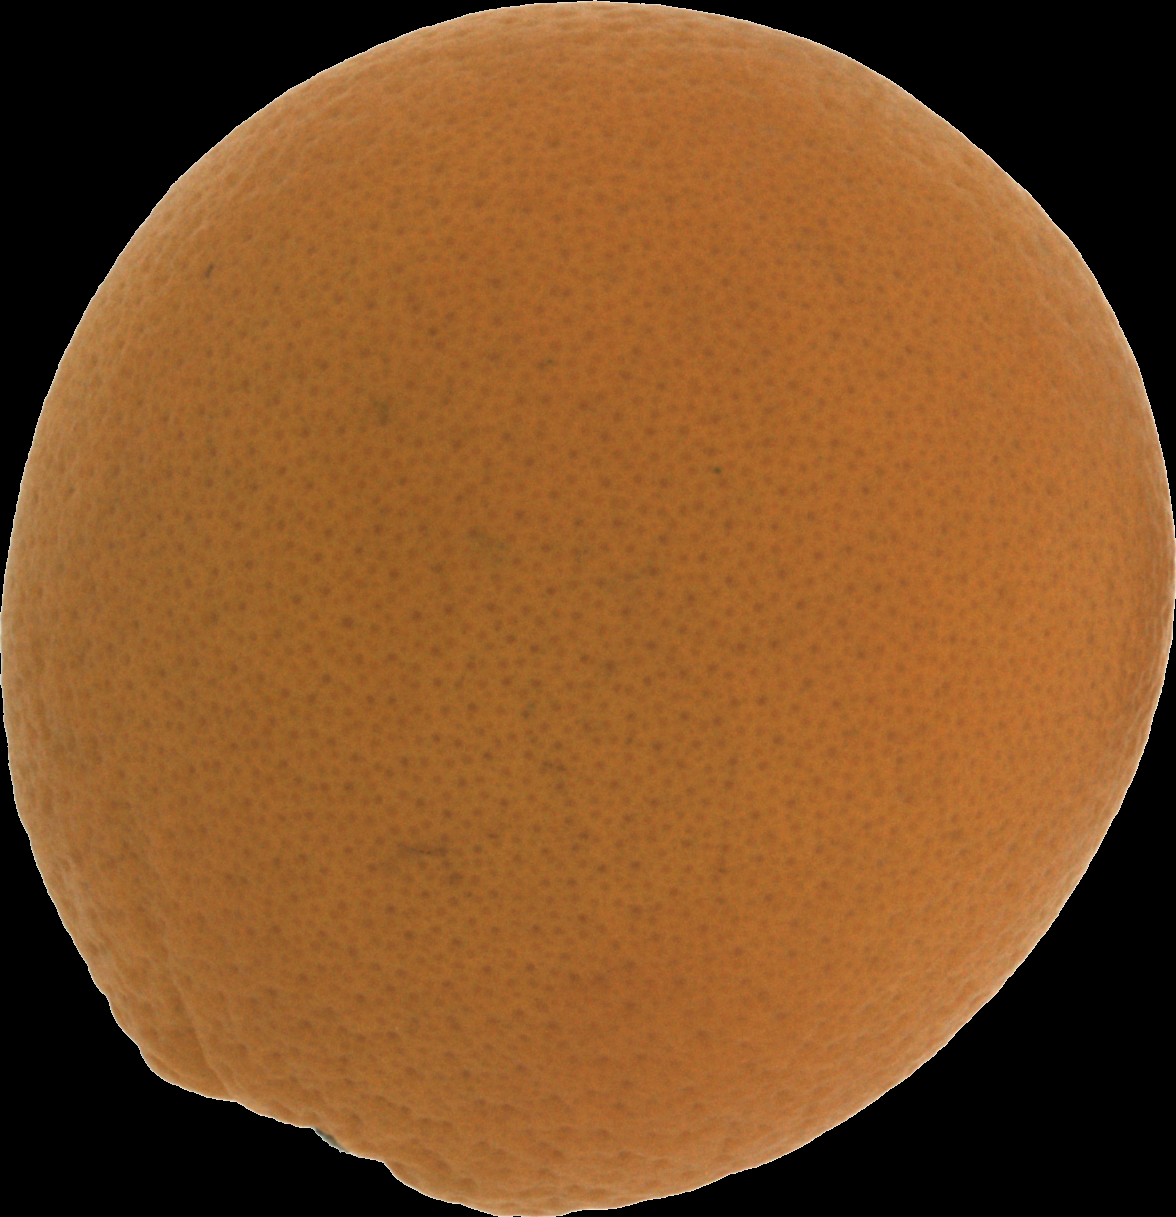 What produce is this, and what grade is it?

orange, good
